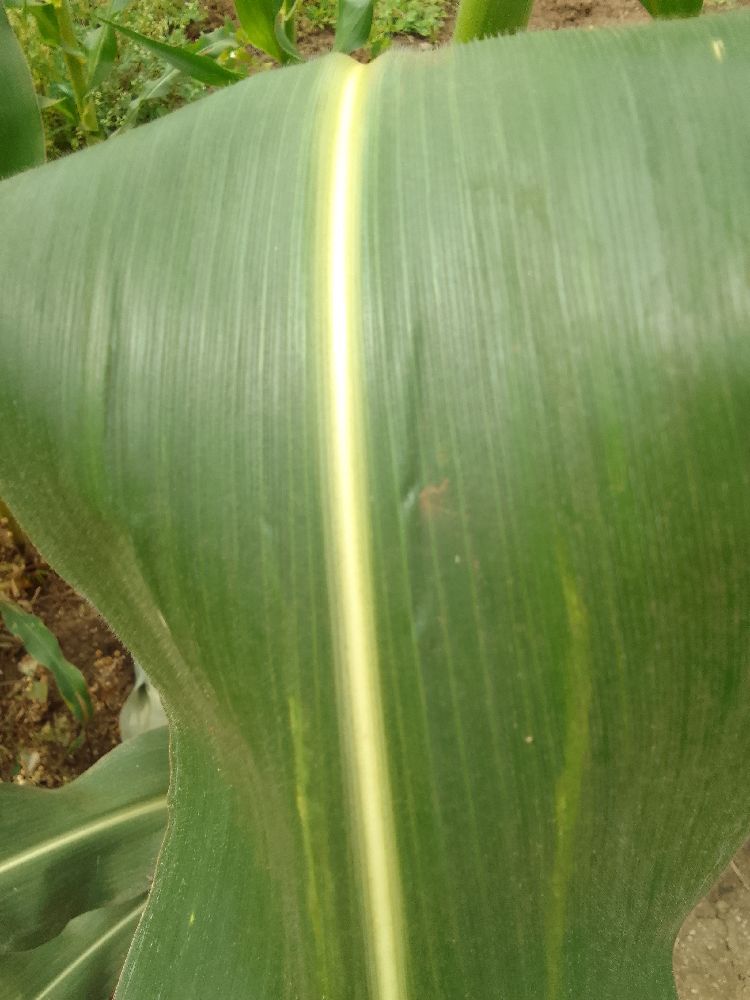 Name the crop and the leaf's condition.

maize, healthy
